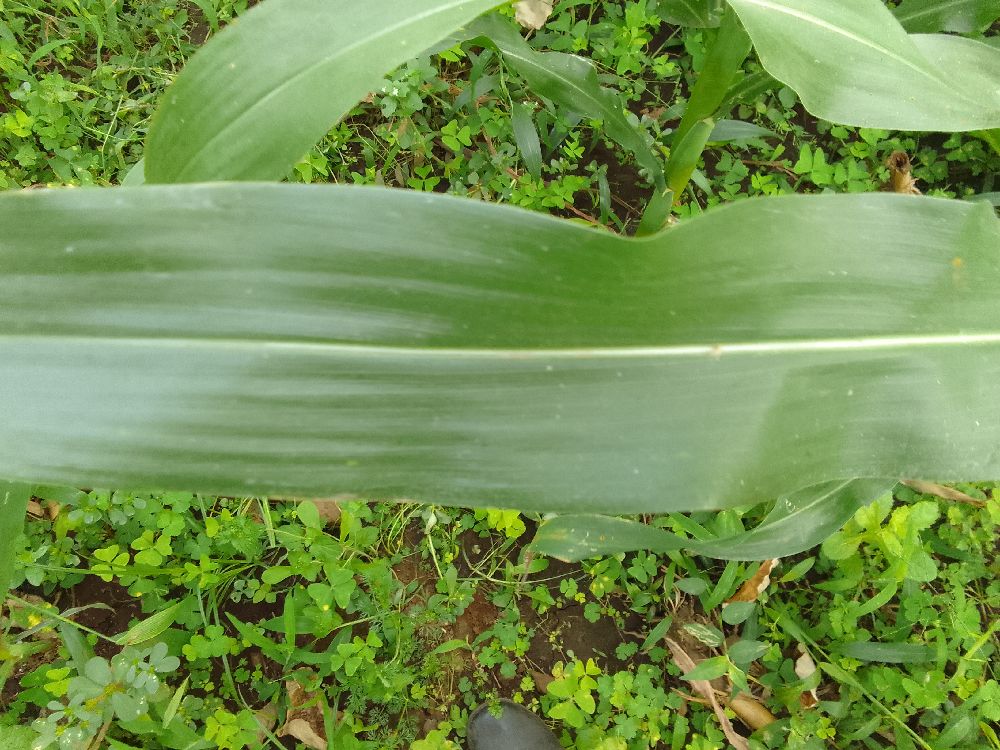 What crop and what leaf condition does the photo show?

maize, healthy
